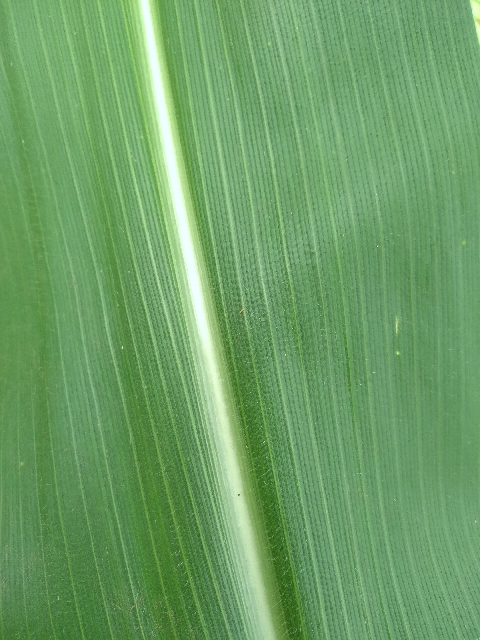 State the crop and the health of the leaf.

maize, healthy
